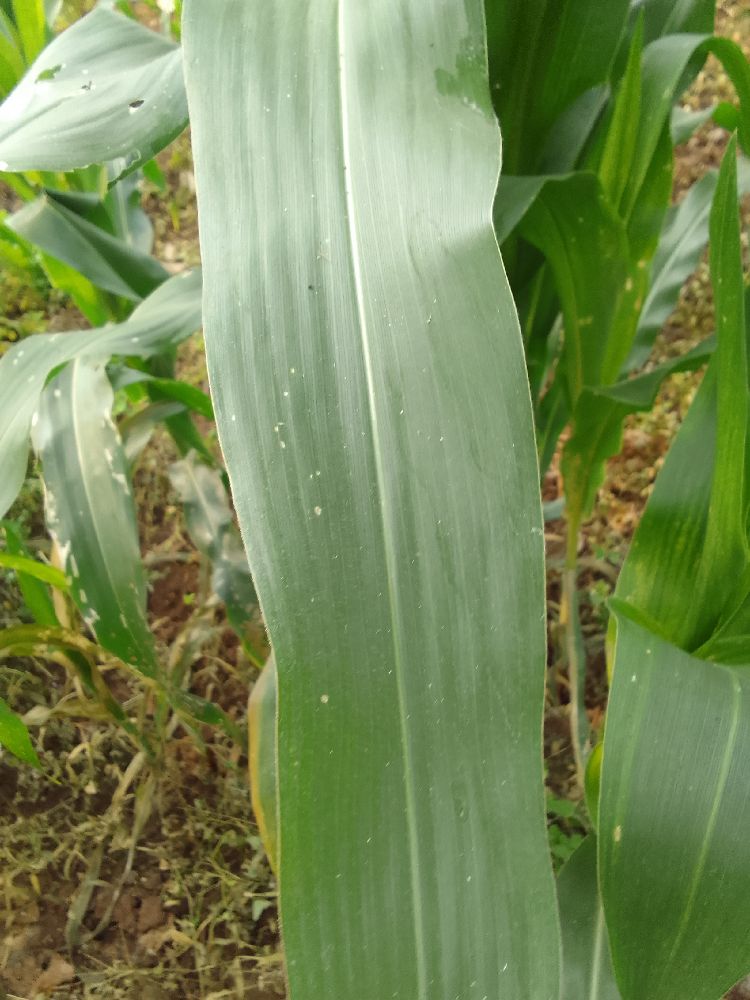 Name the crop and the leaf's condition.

maize, healthy
